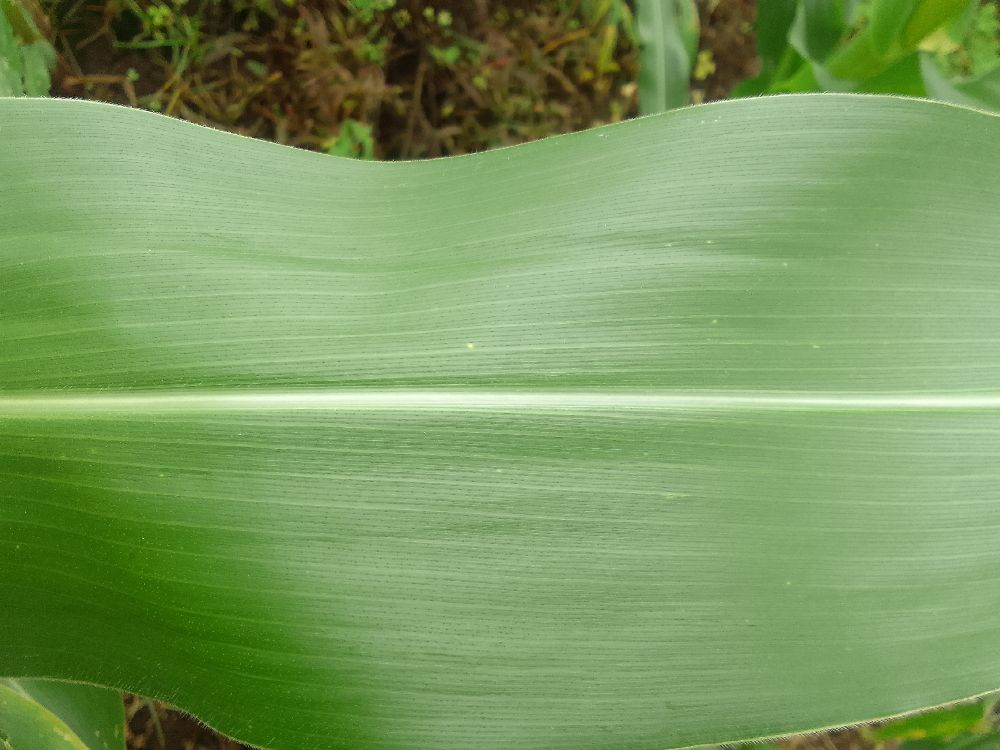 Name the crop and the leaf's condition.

maize, healthy
